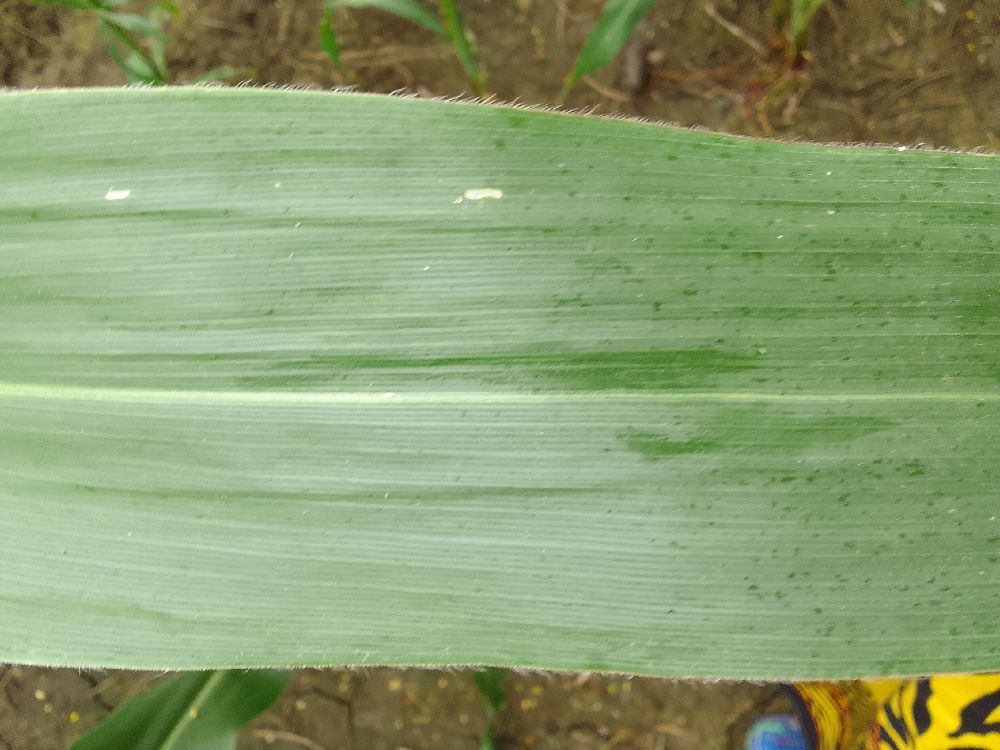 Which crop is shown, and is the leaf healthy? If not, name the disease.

maize, healthy
